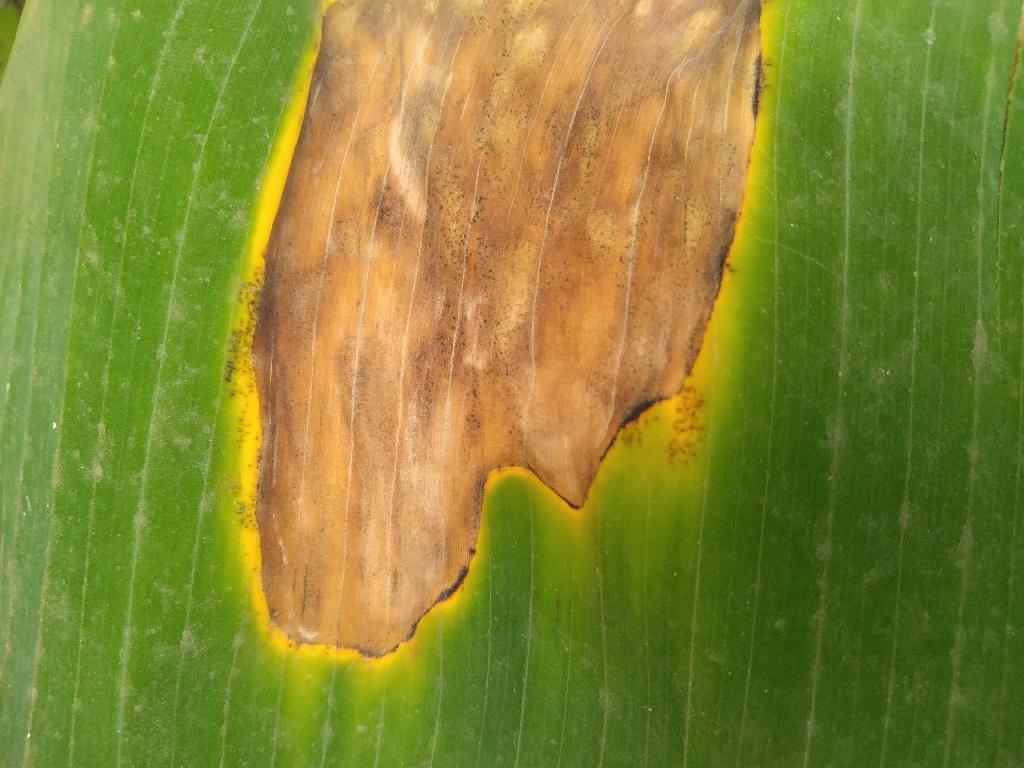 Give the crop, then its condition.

banana, black sigatoka
